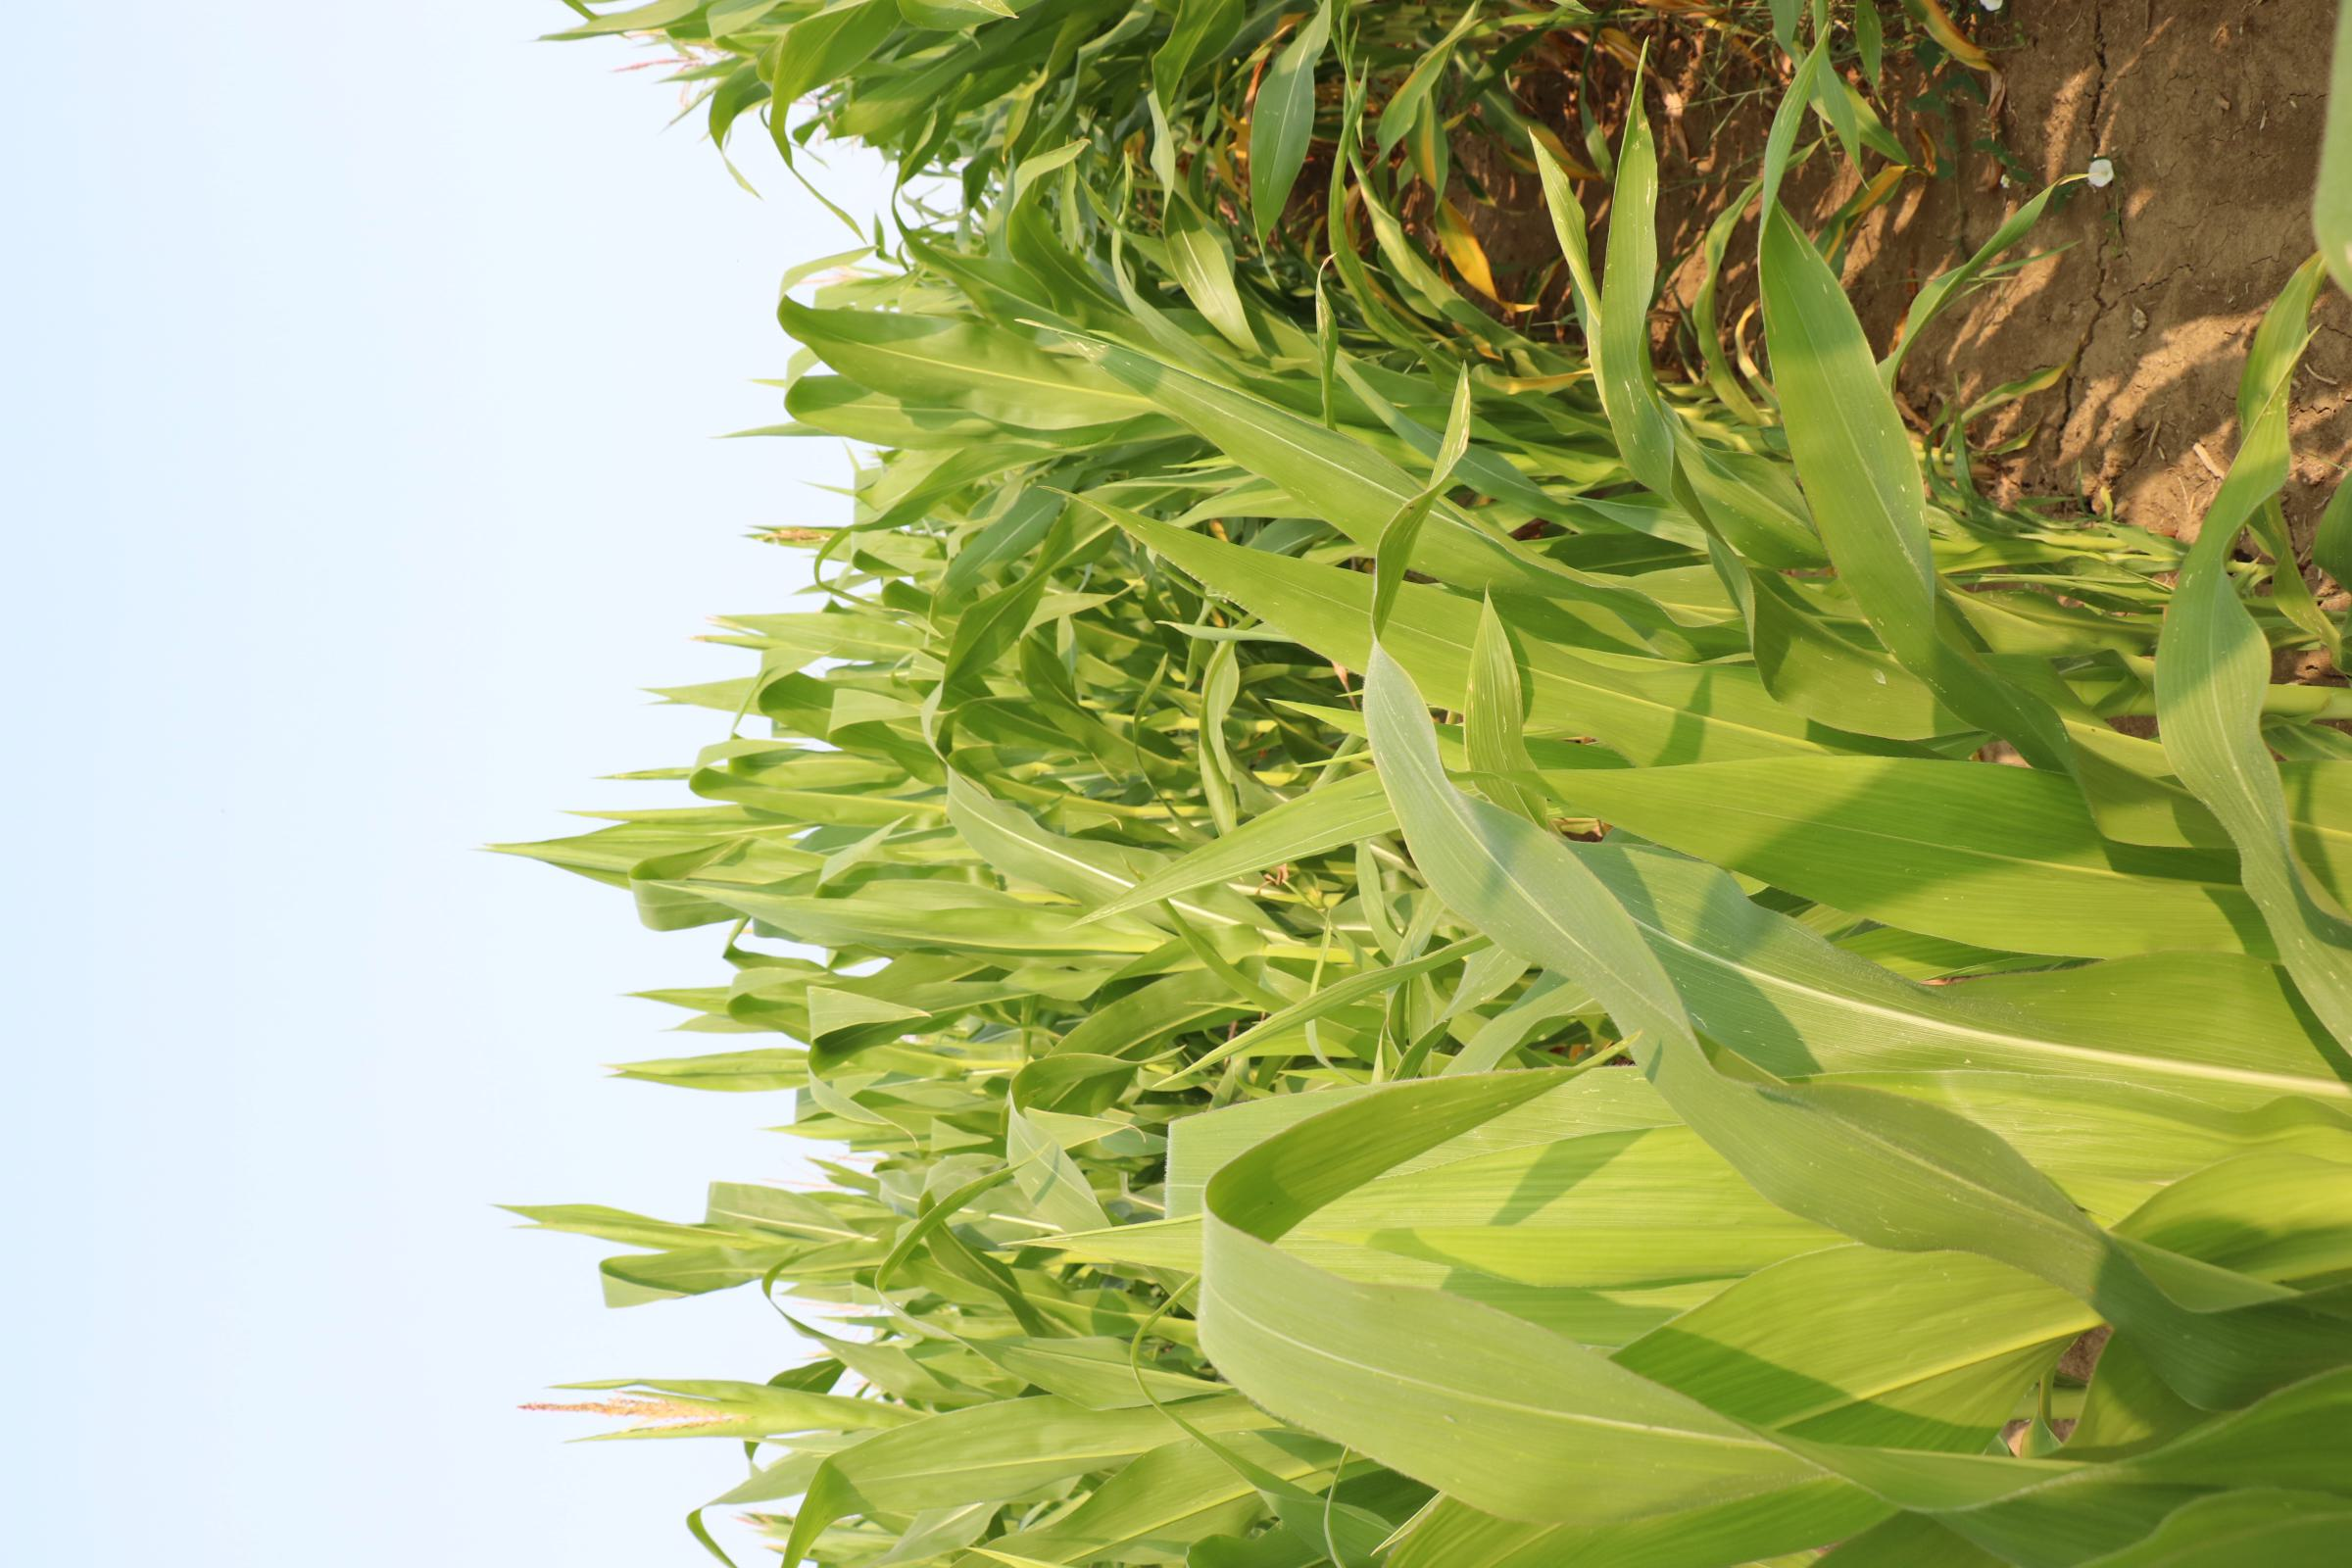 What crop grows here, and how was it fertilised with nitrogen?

maize, no added nitrogen
